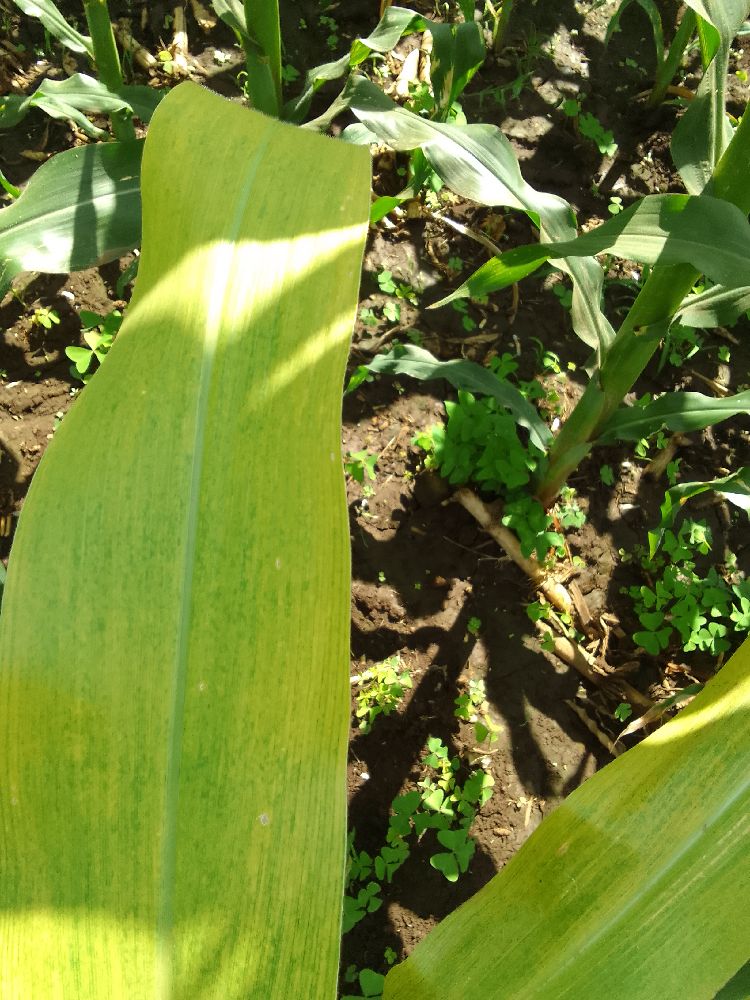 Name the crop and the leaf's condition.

maize, maize lethal necrosis
